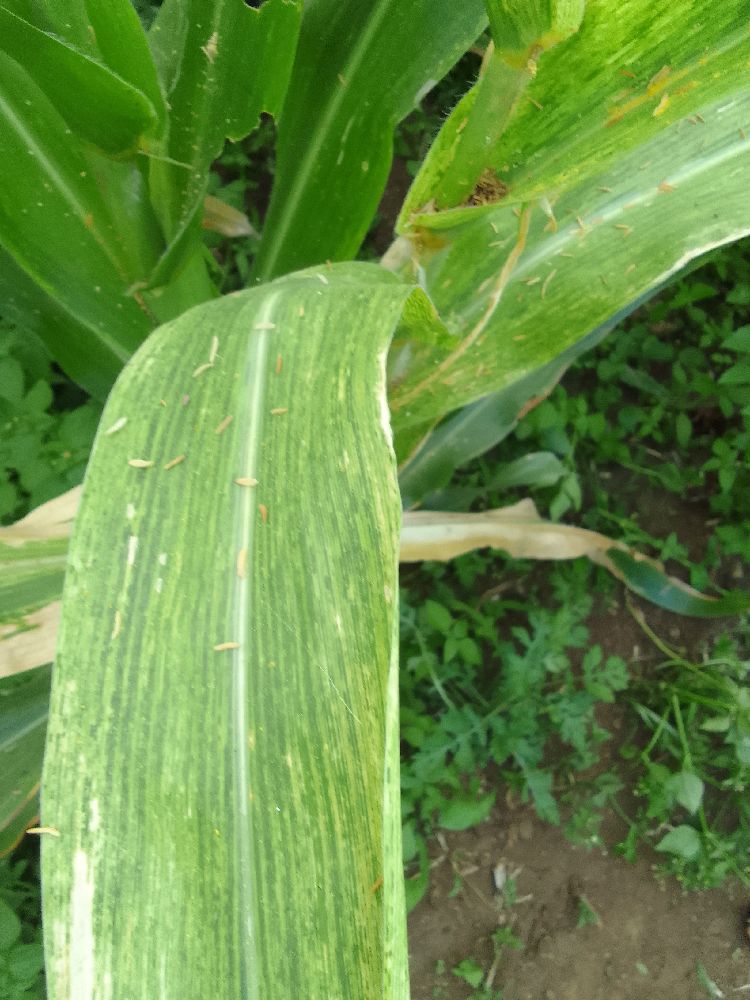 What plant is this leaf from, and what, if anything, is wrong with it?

maize, maize lethal necrosis
